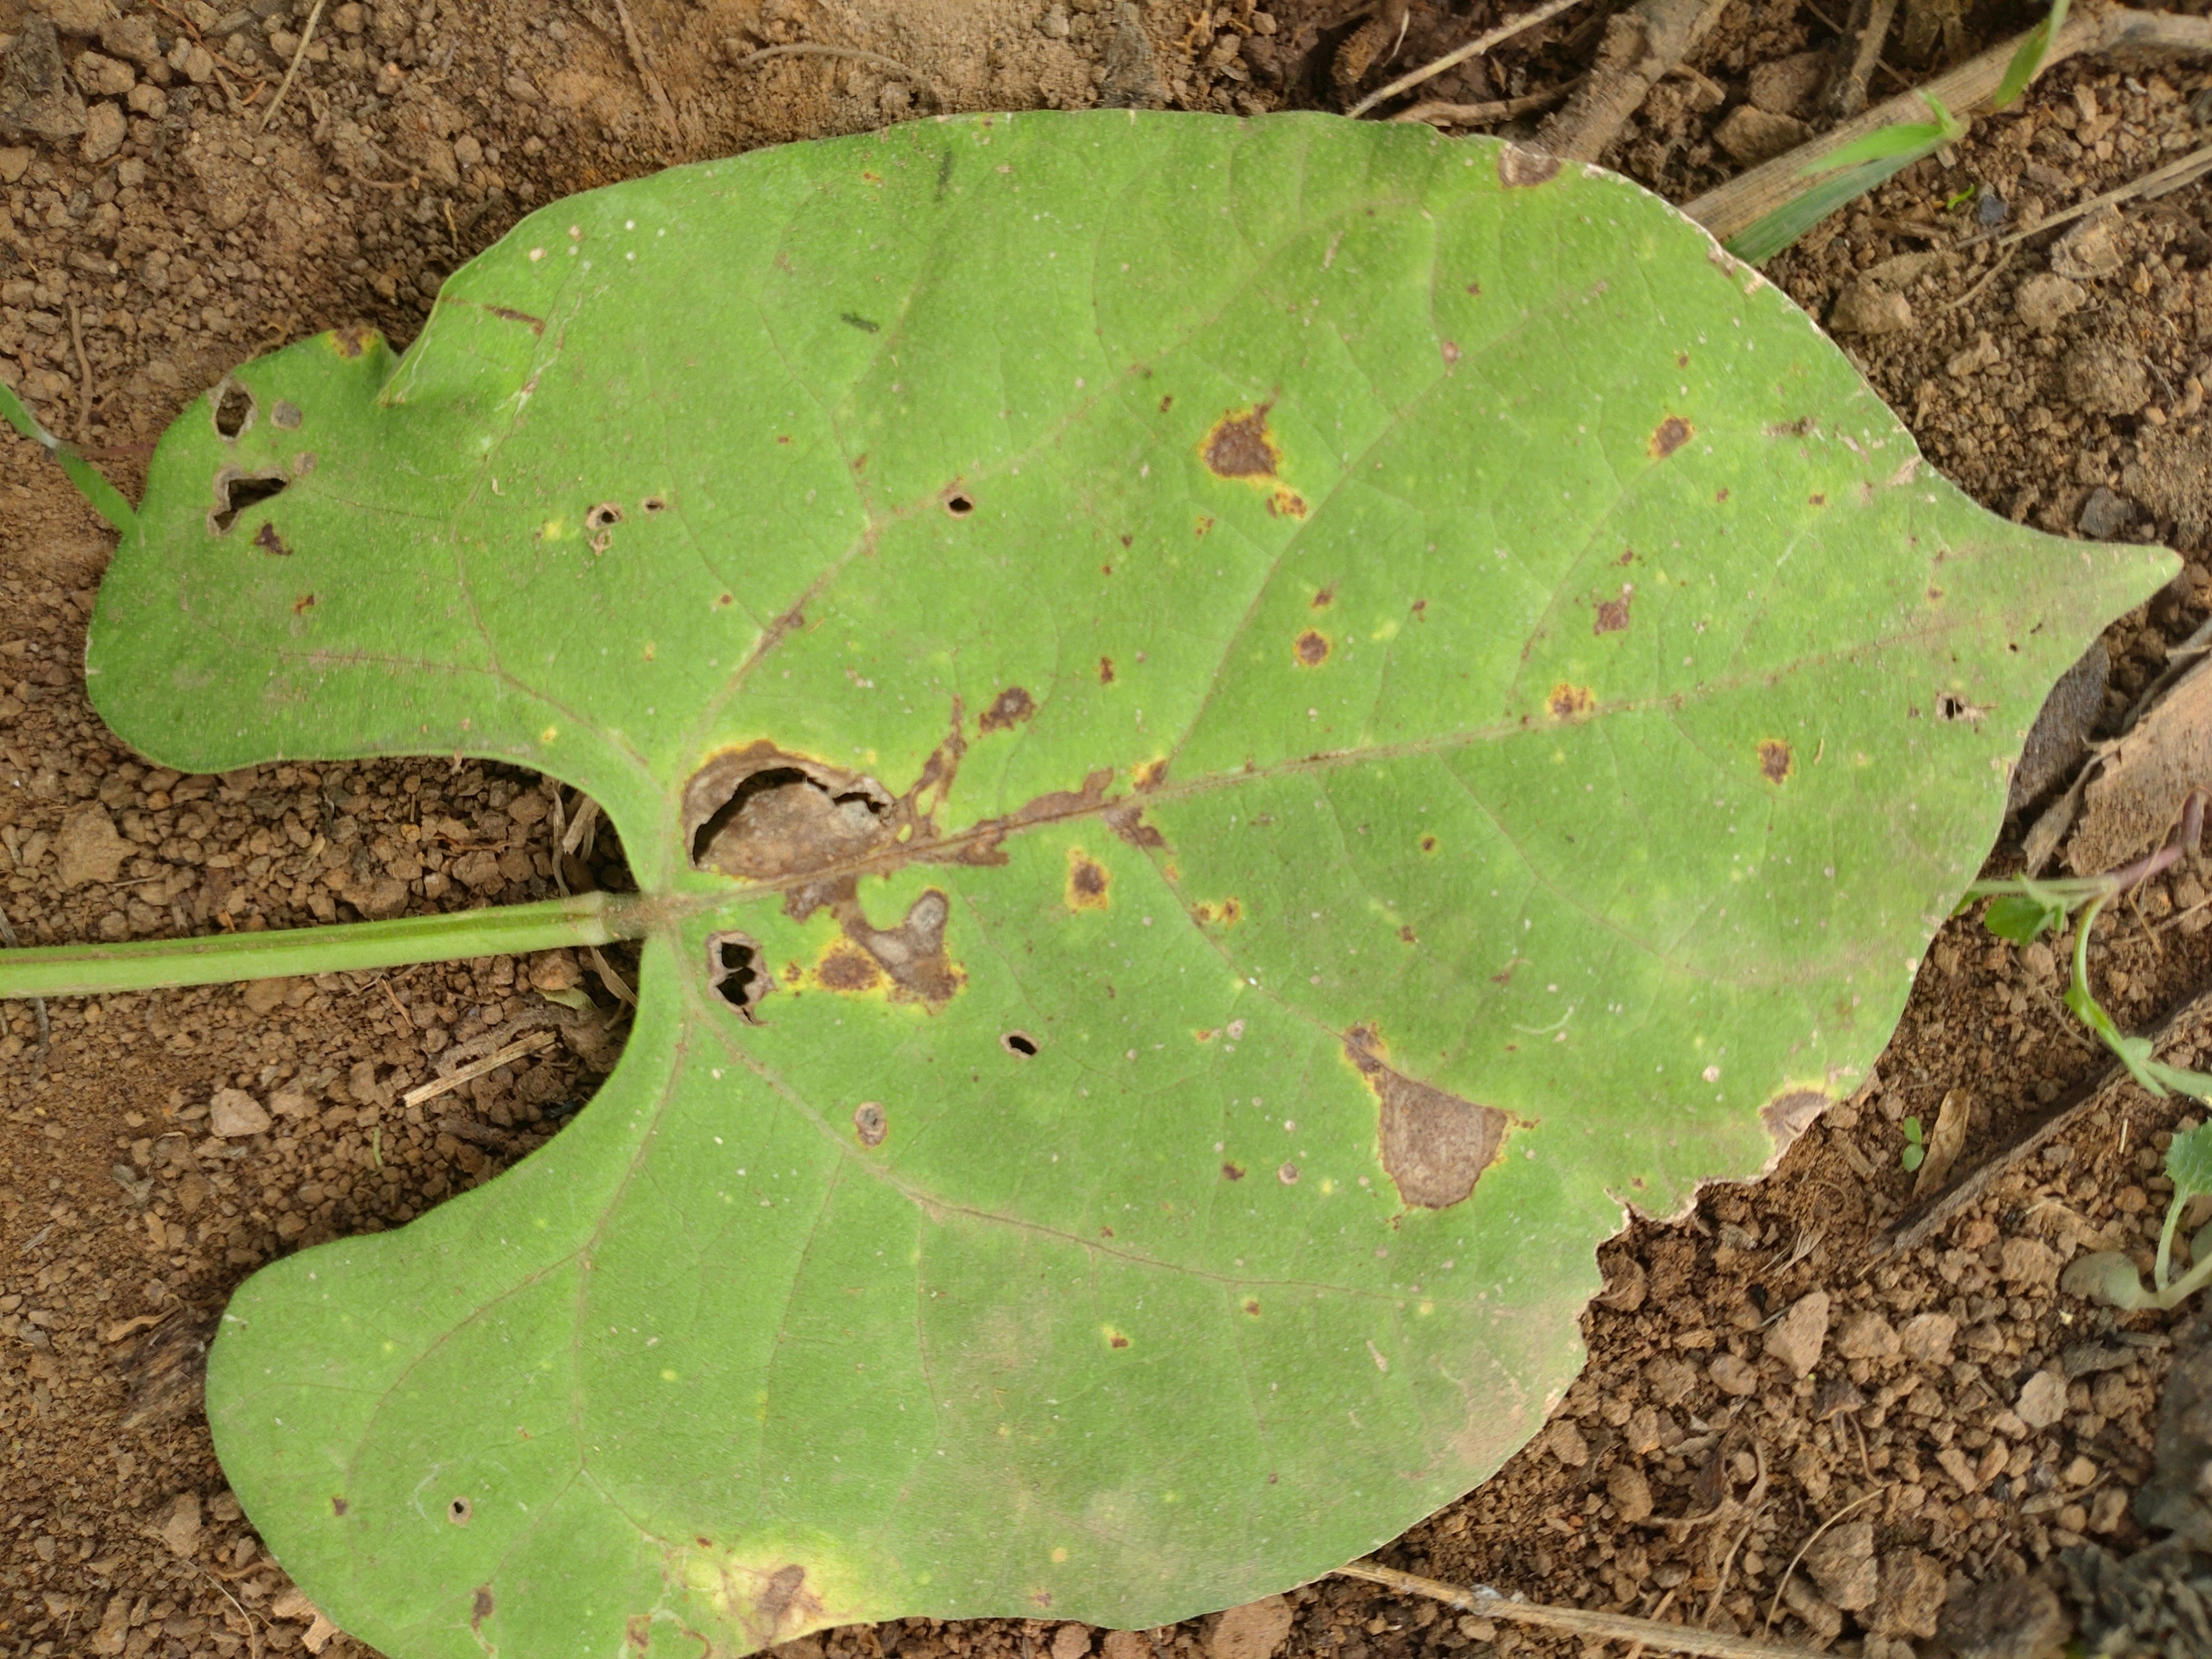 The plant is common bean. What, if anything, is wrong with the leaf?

rust
